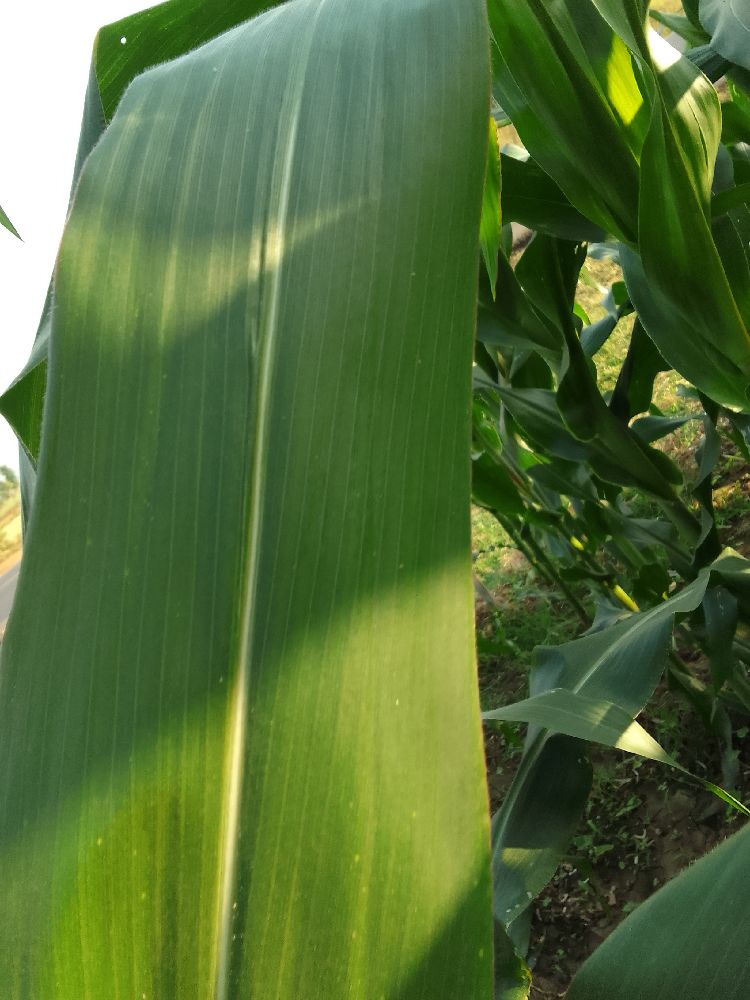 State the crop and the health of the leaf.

maize, healthy
